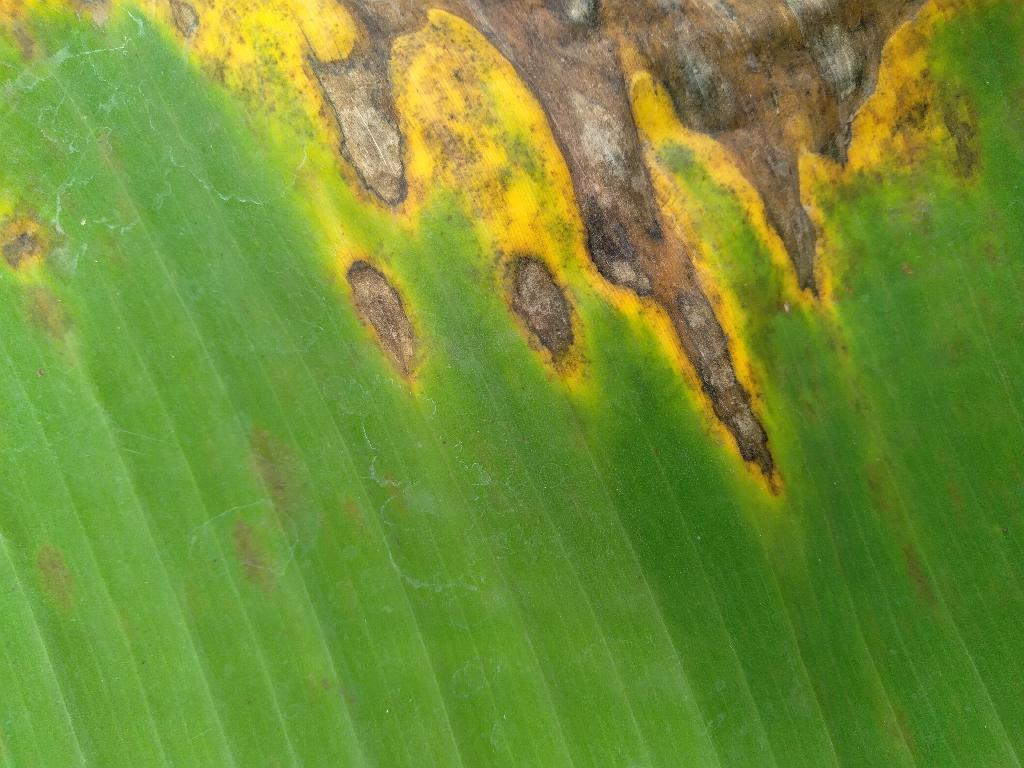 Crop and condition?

banana, black sigatoka
